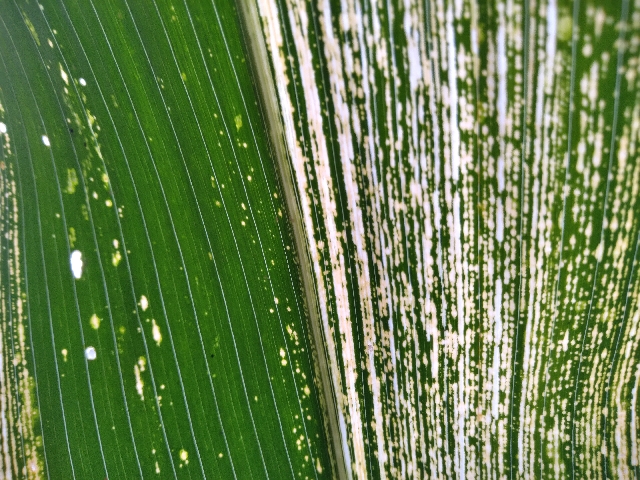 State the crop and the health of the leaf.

maize, maize streak virus
